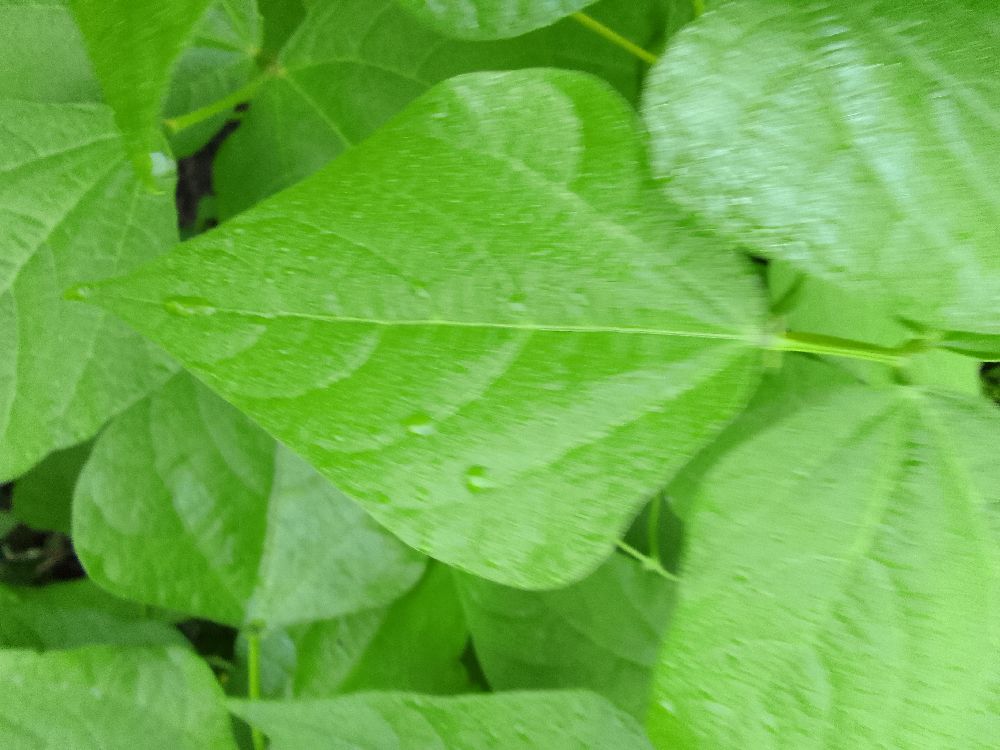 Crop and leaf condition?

common bean, healthy
